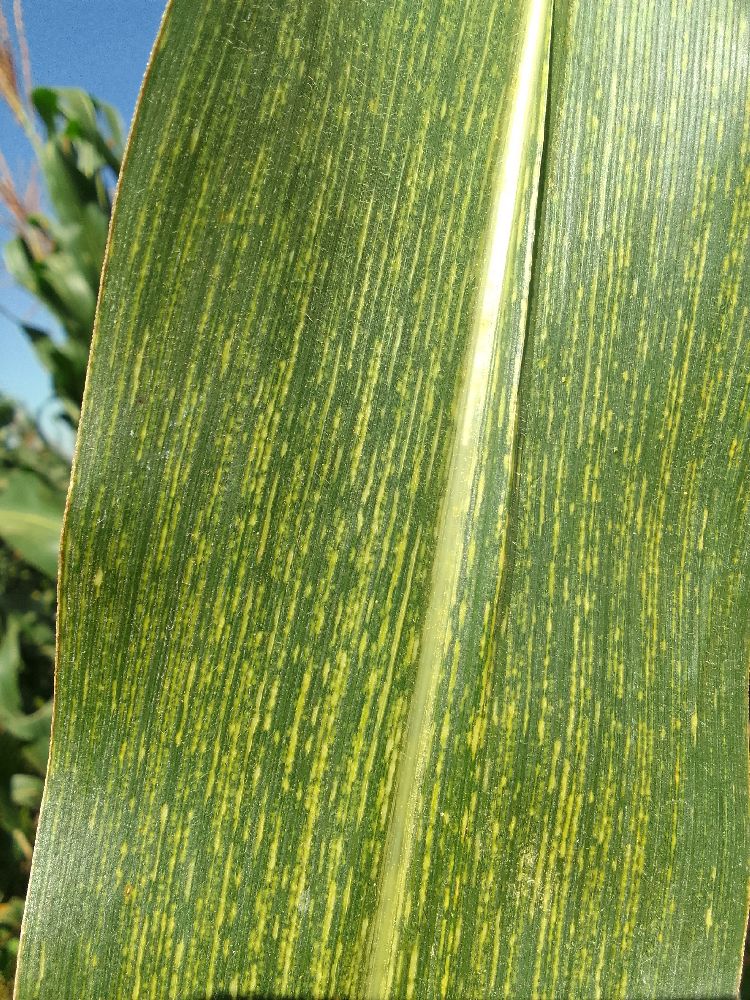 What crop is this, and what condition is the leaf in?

maize, maize streak virus
